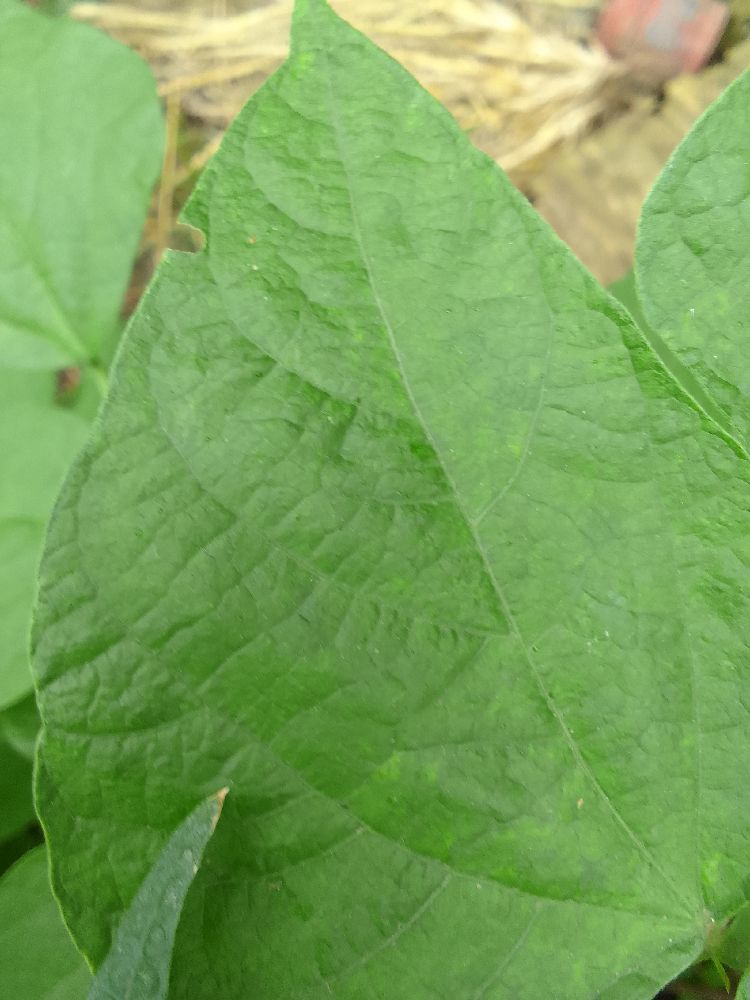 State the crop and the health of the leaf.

common bean, healthy
